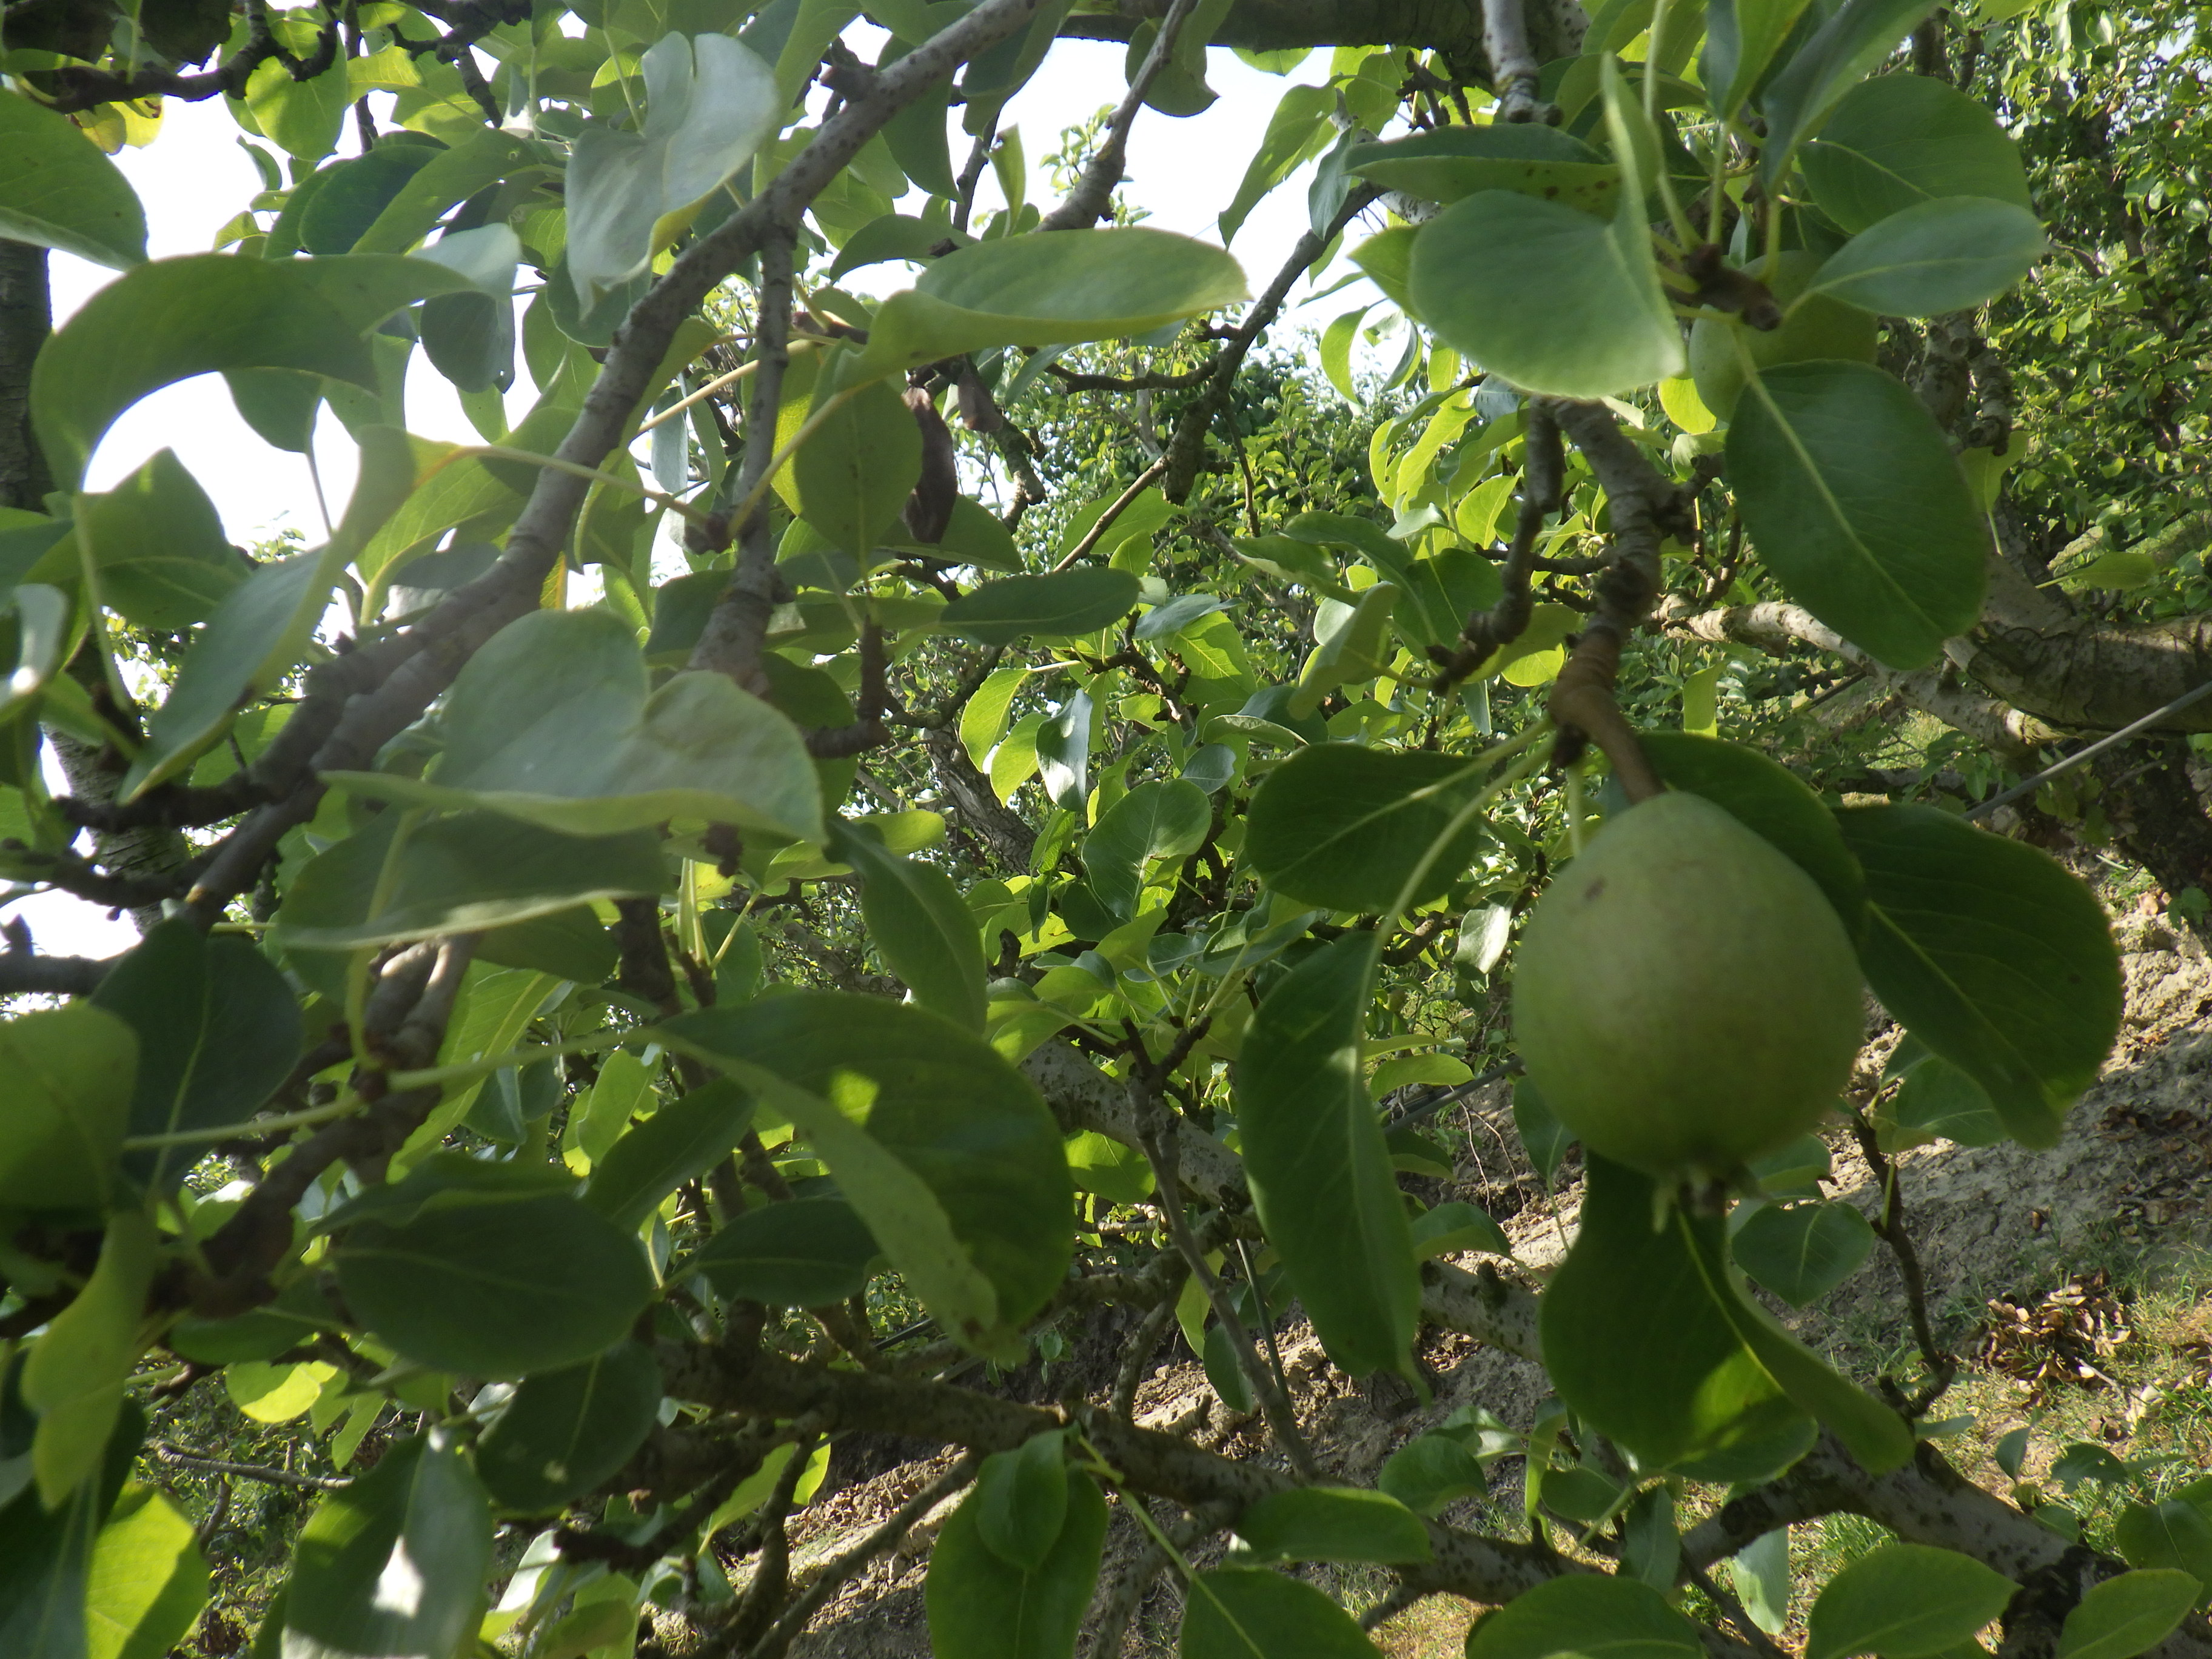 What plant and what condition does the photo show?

pear, black spot, phytophagous
